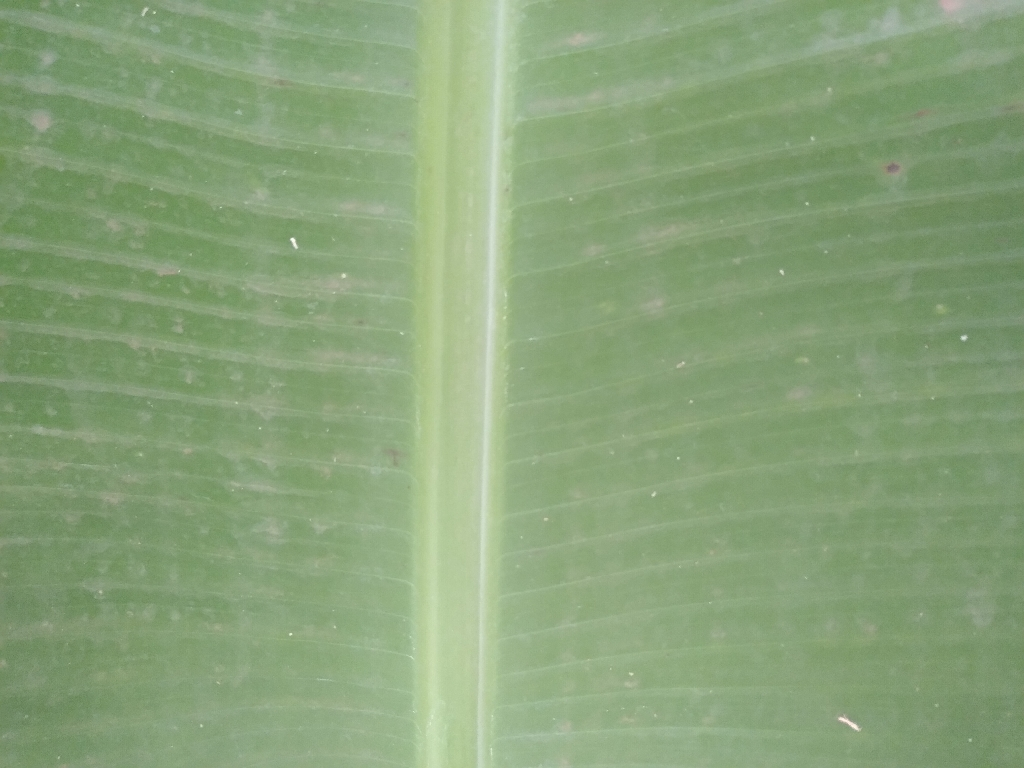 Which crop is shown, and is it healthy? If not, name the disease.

banana, healthy
